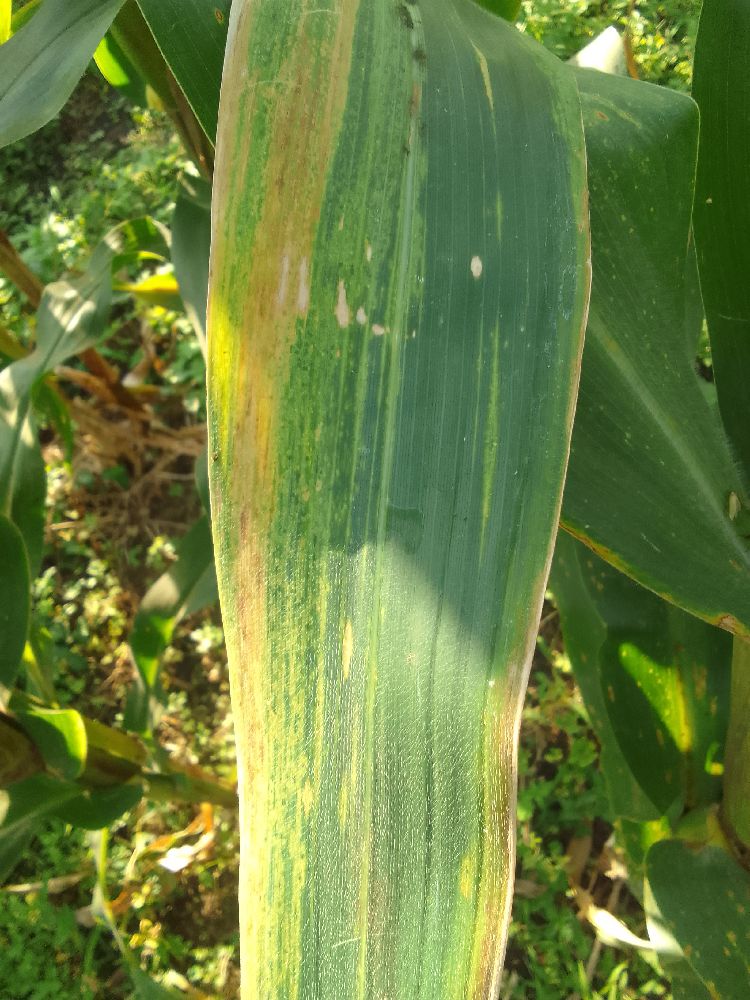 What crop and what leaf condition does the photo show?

maize, maize lethal necrosis
